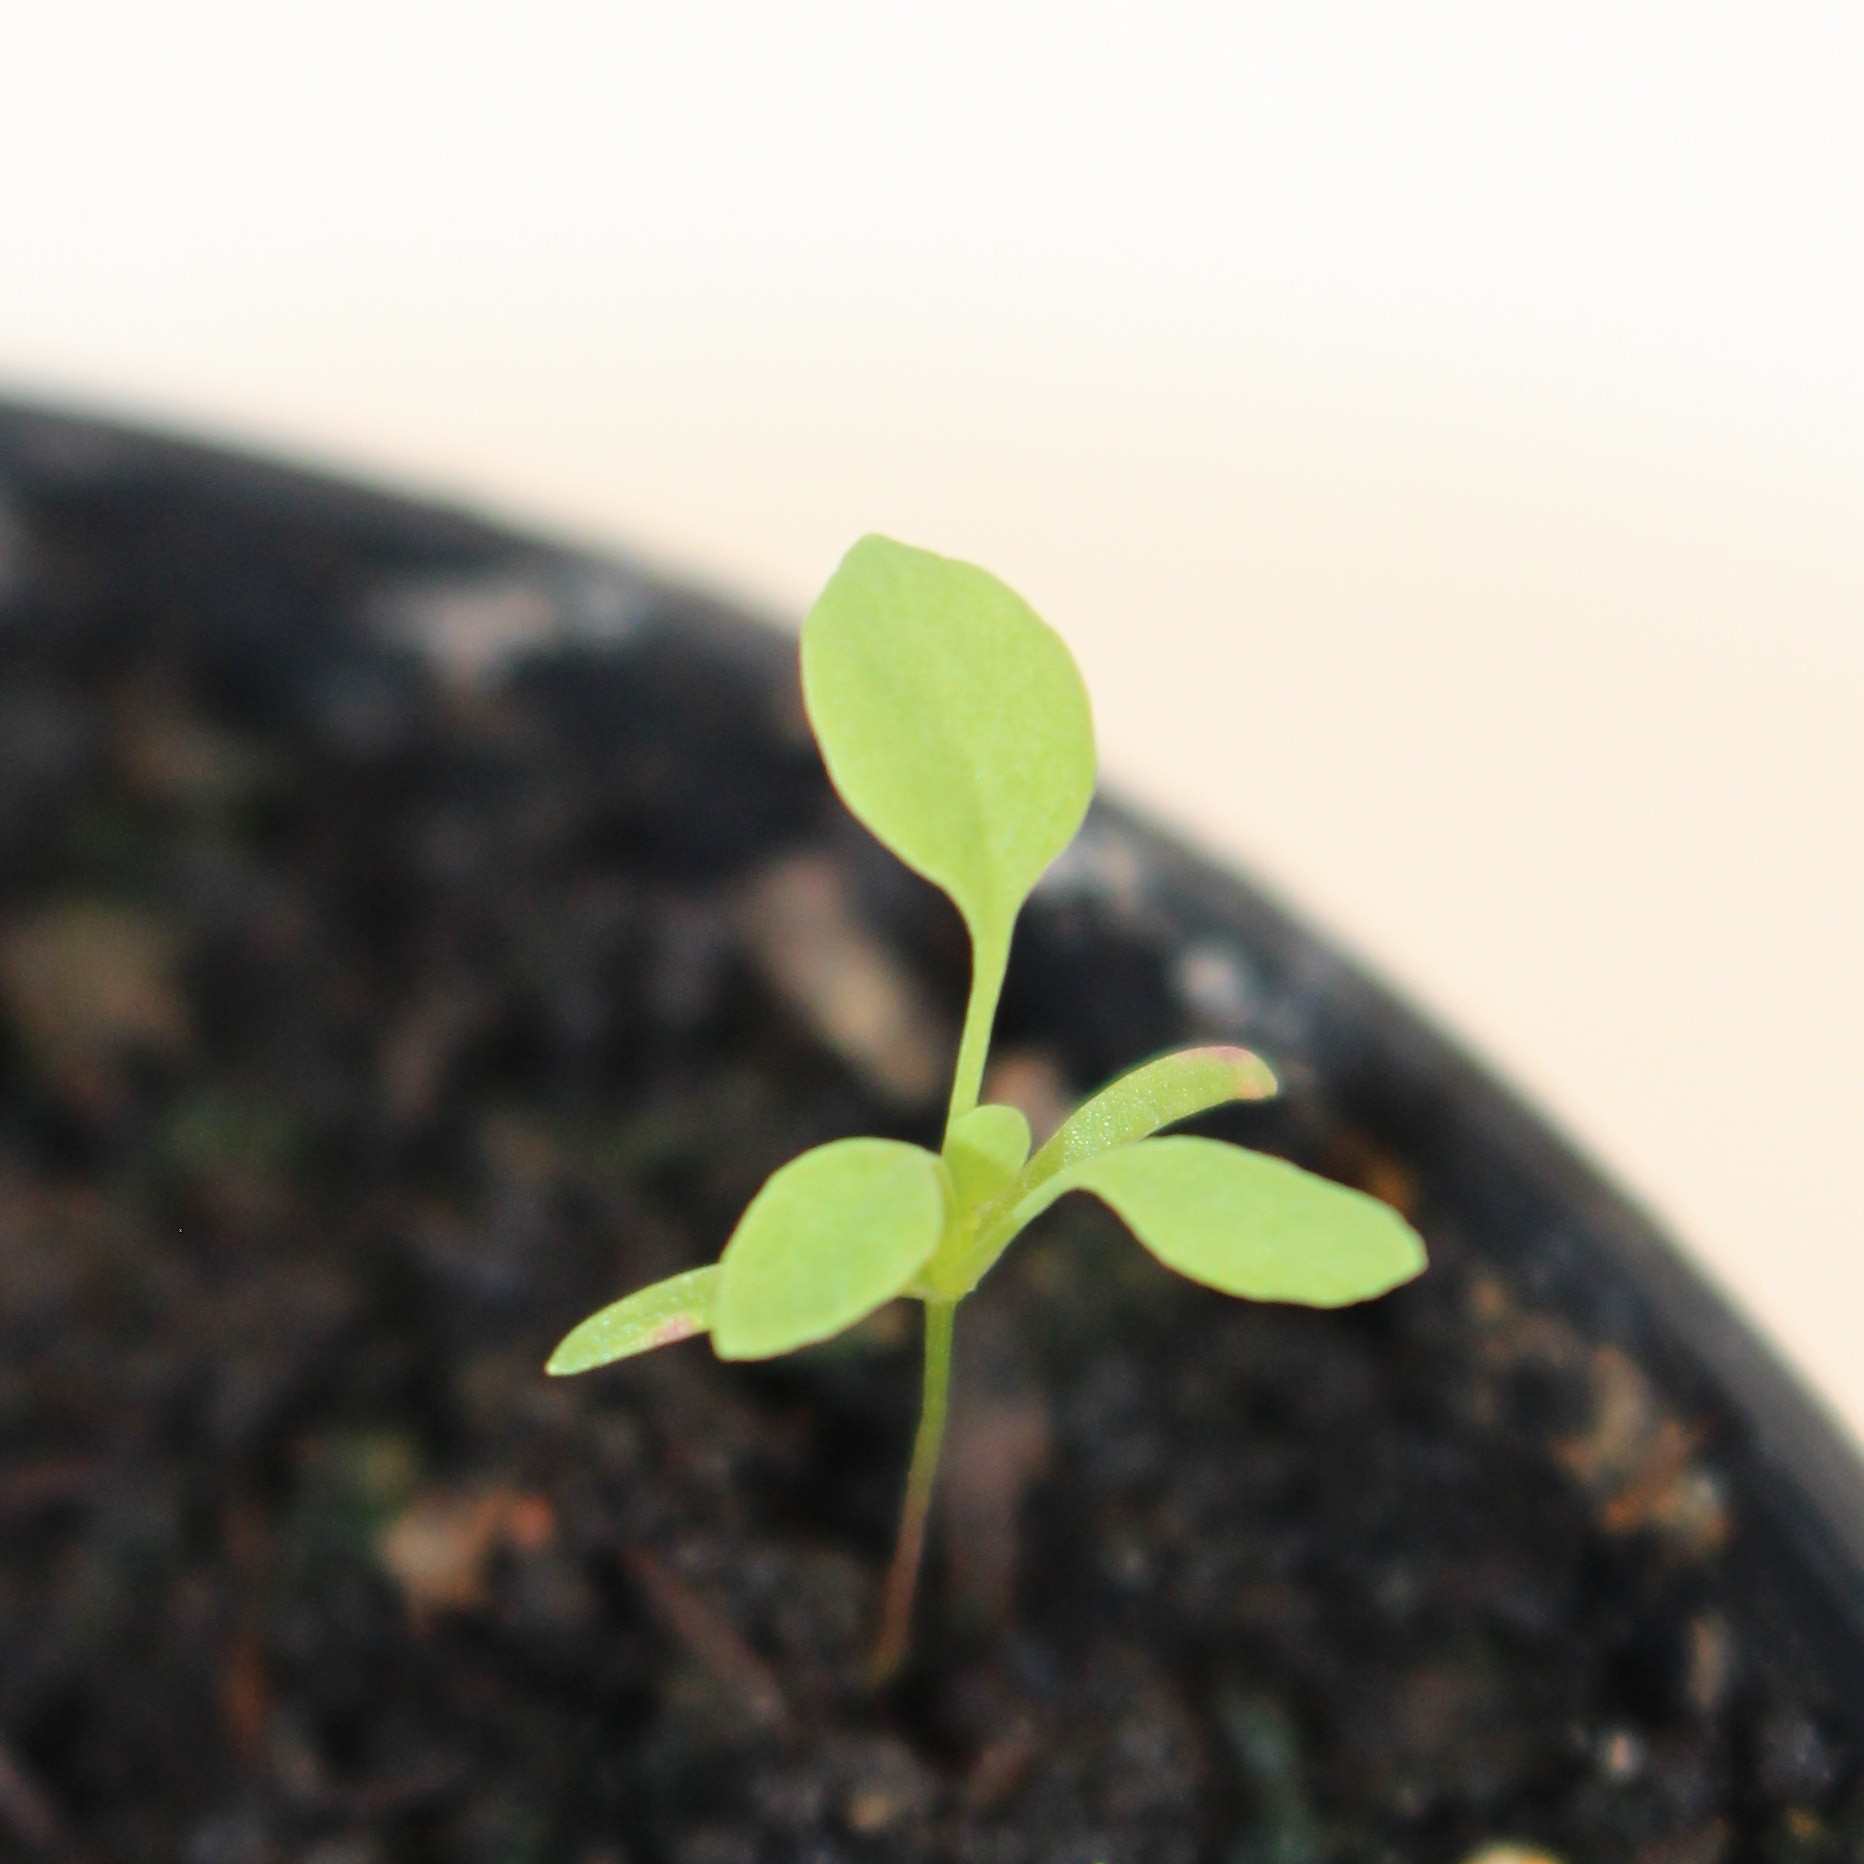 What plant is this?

Papaver rhoeas
